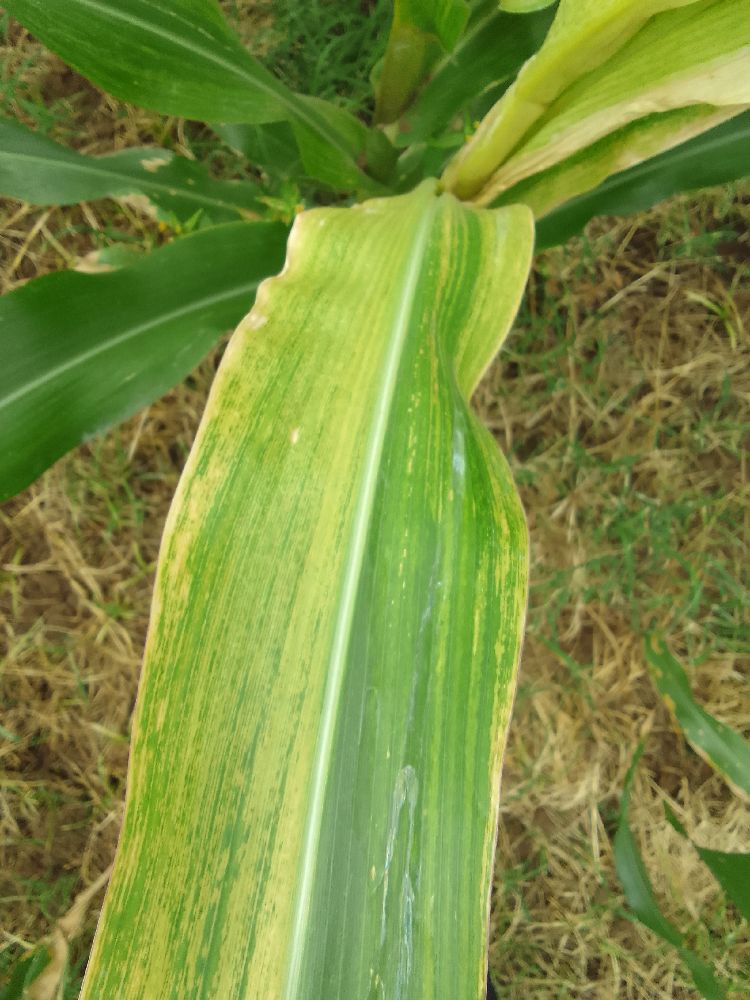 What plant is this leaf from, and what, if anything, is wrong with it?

maize, maize lethal necrosis
